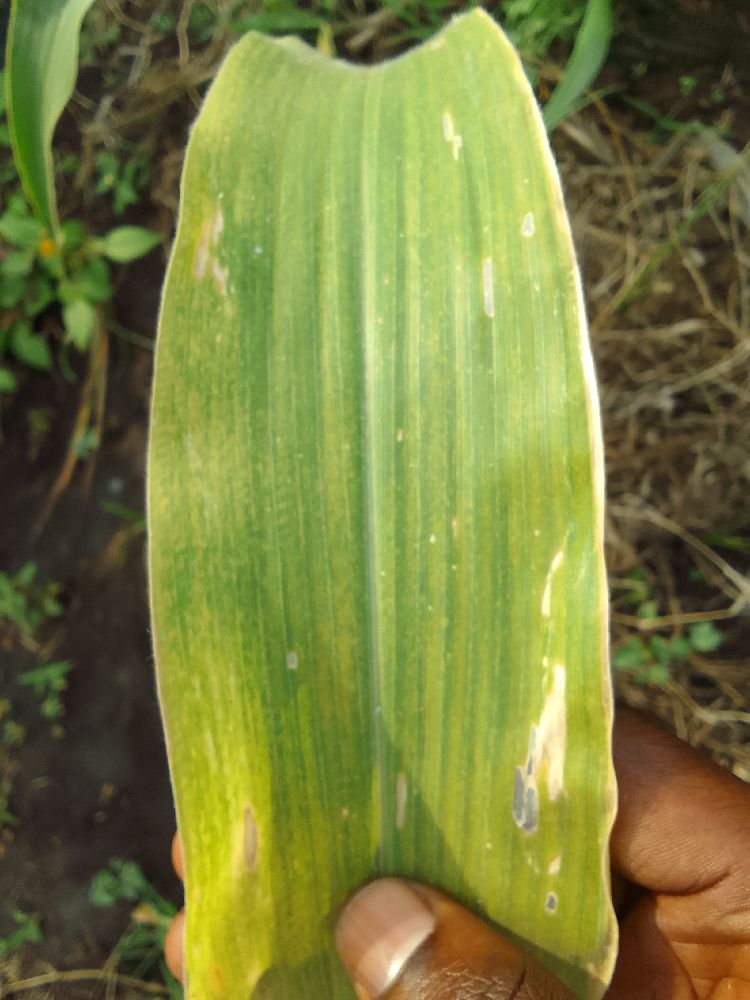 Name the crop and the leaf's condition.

maize, maize lethal necrosis
